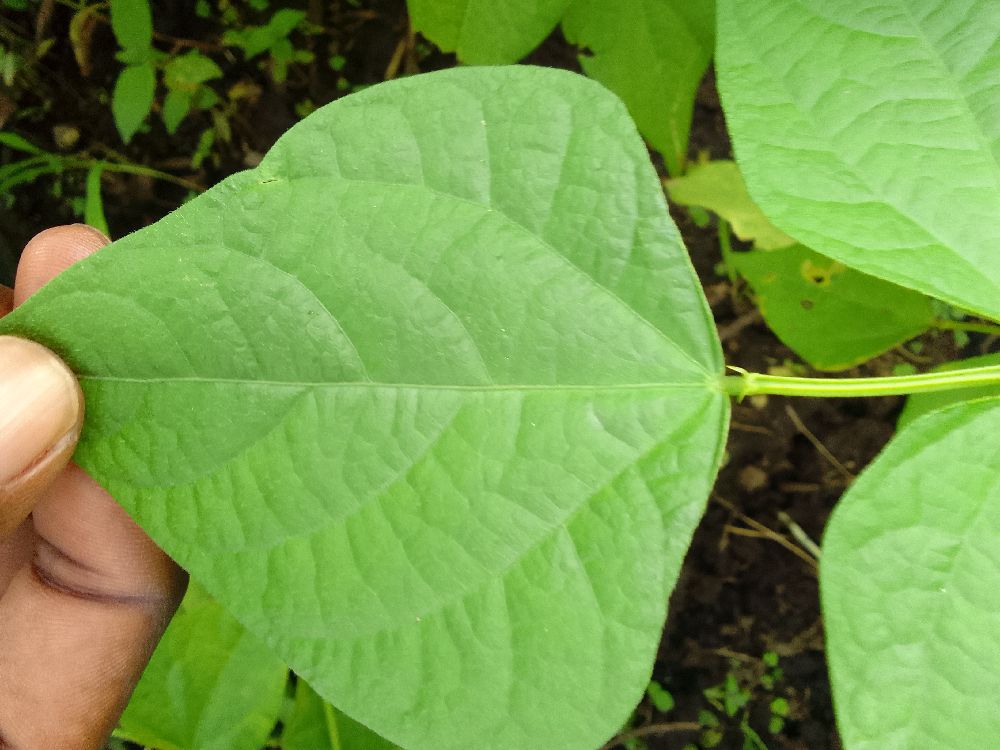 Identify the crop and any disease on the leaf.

common bean, healthy
